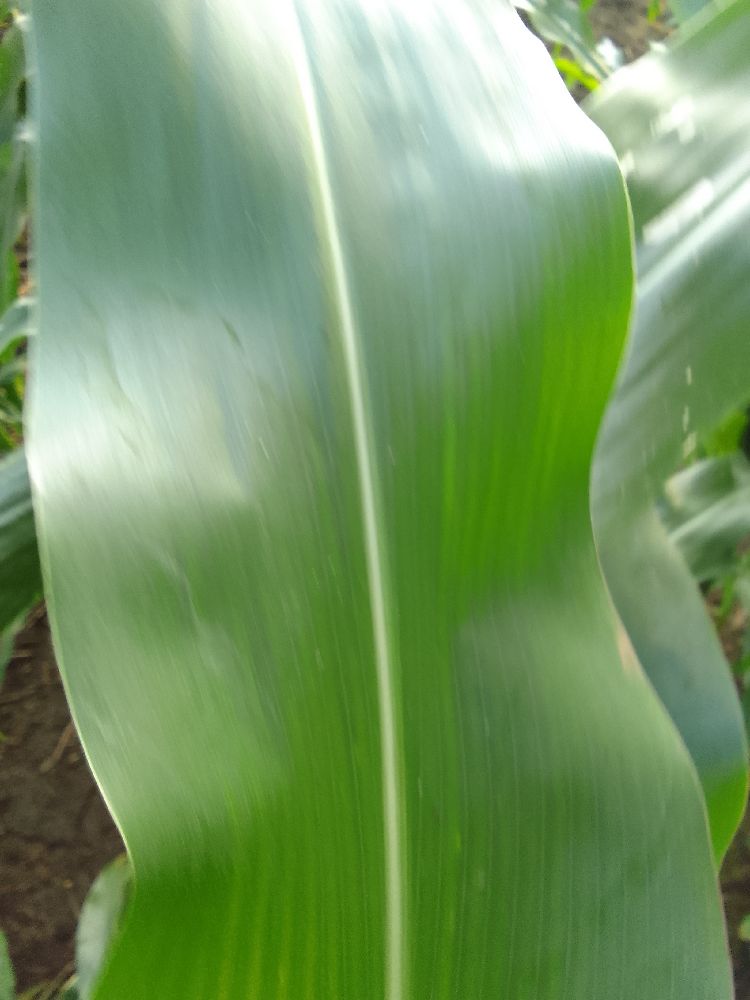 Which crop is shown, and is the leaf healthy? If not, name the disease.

maize, healthy
